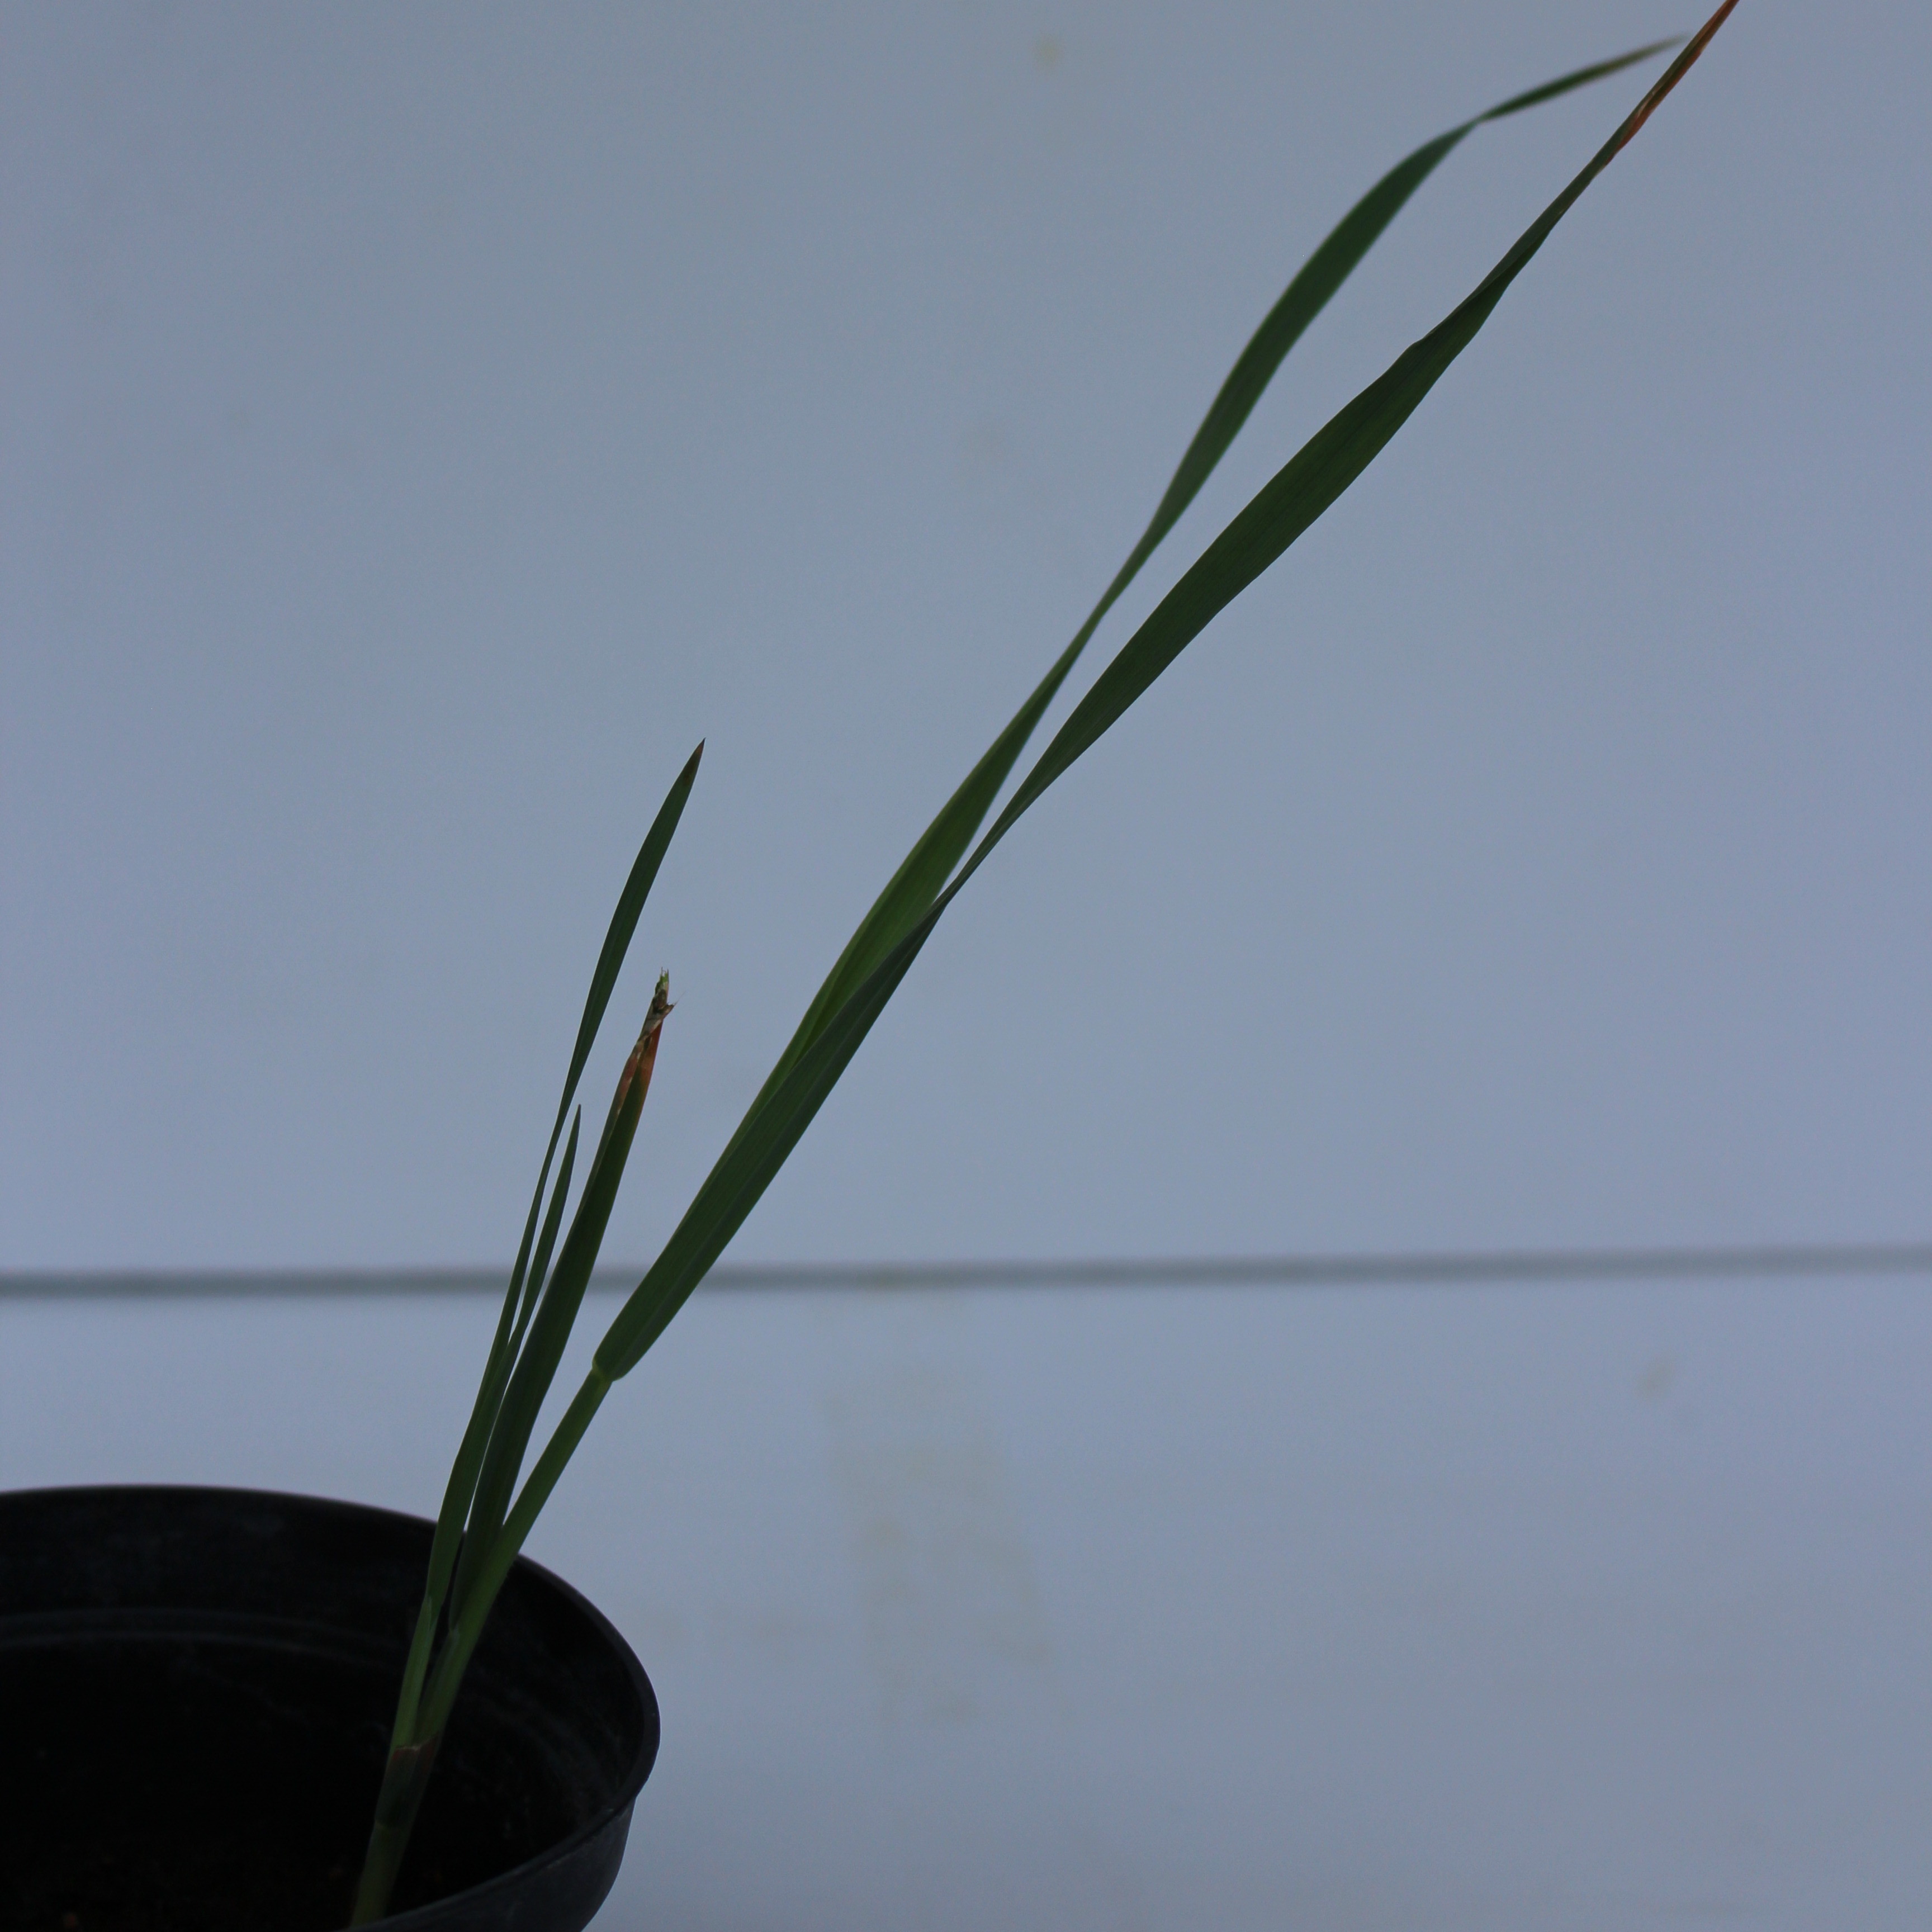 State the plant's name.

Avena sterilis
